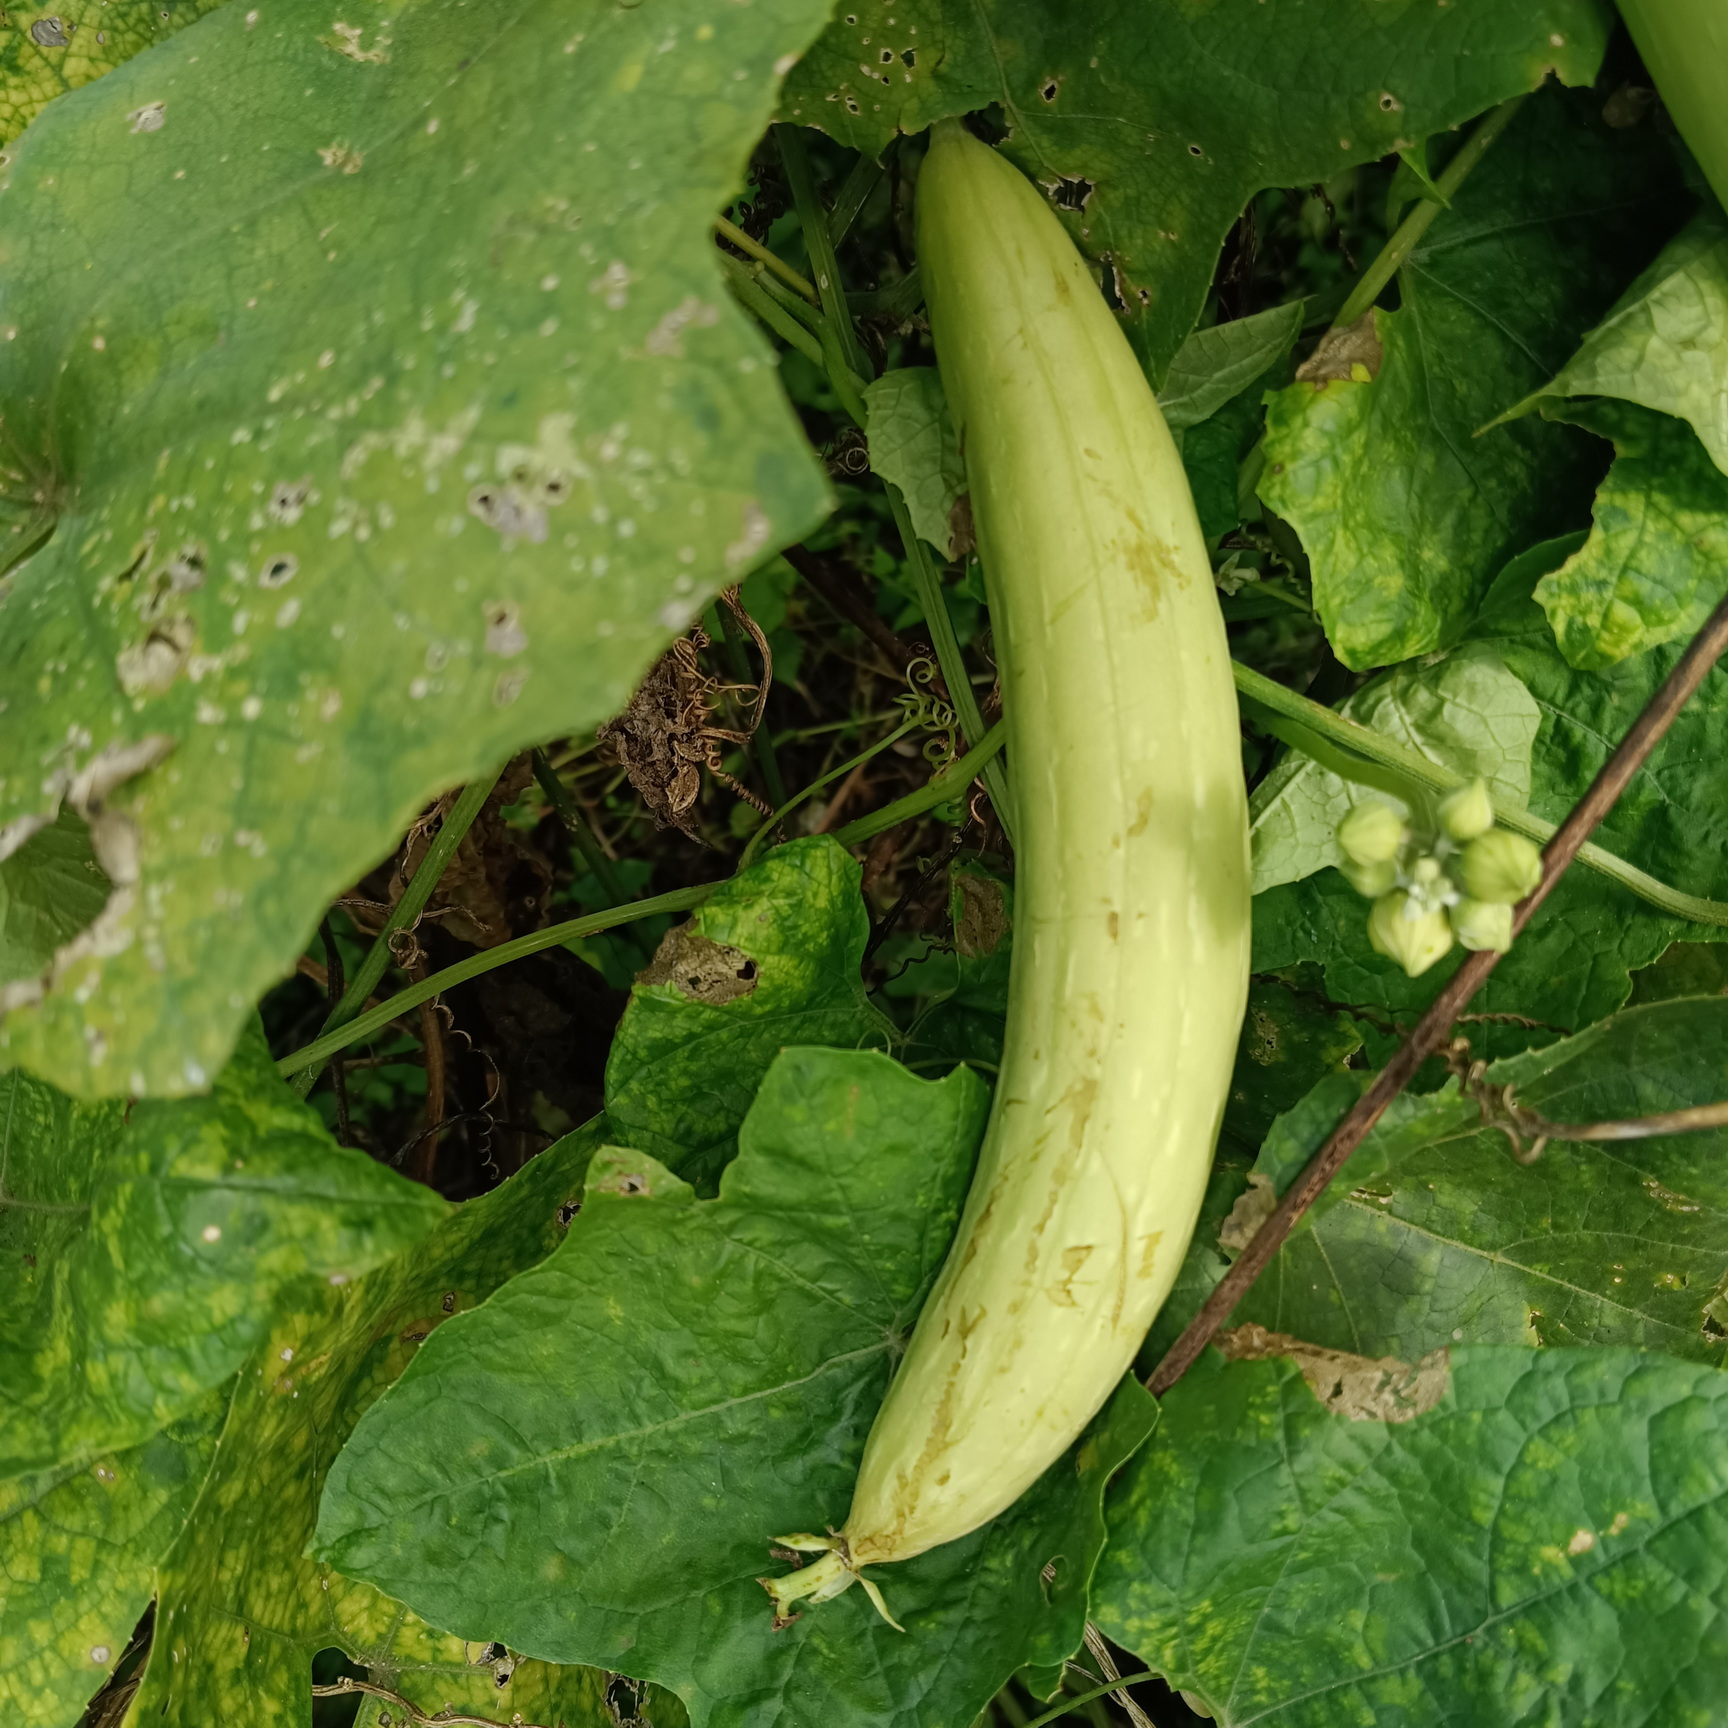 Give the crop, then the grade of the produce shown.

luffa, fresh
